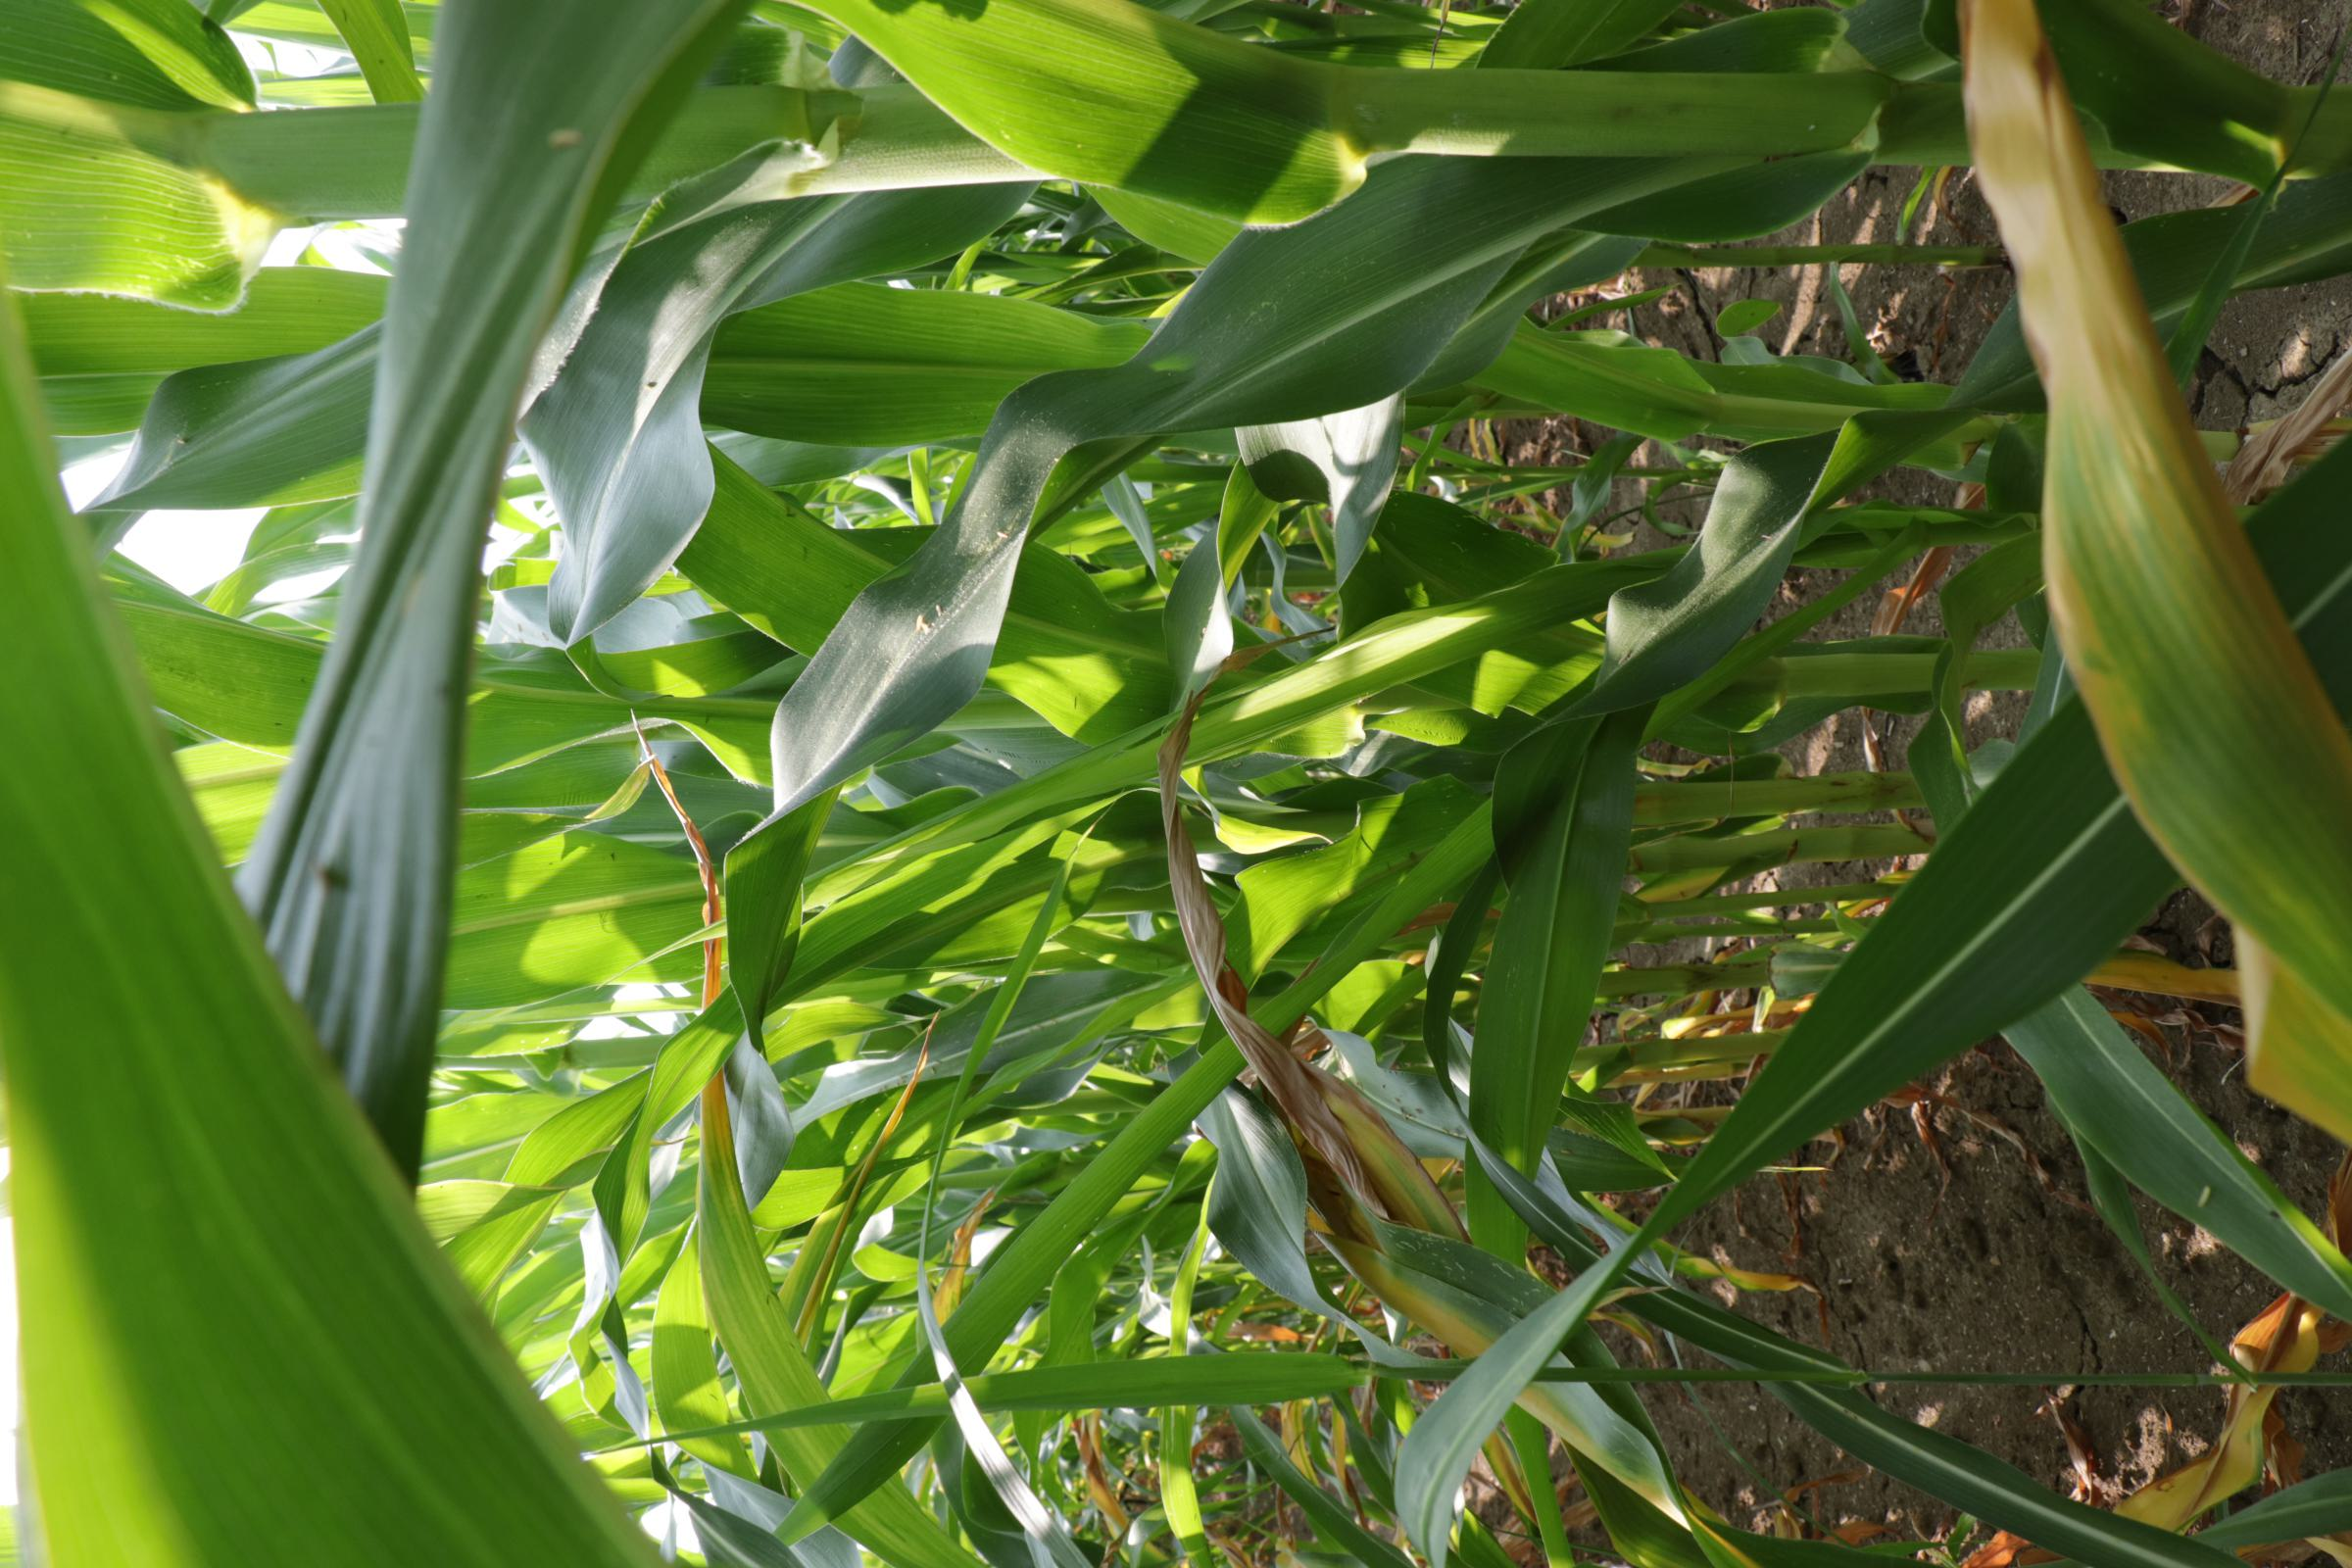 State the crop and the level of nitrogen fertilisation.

maize, full nitrogen fertilisation
